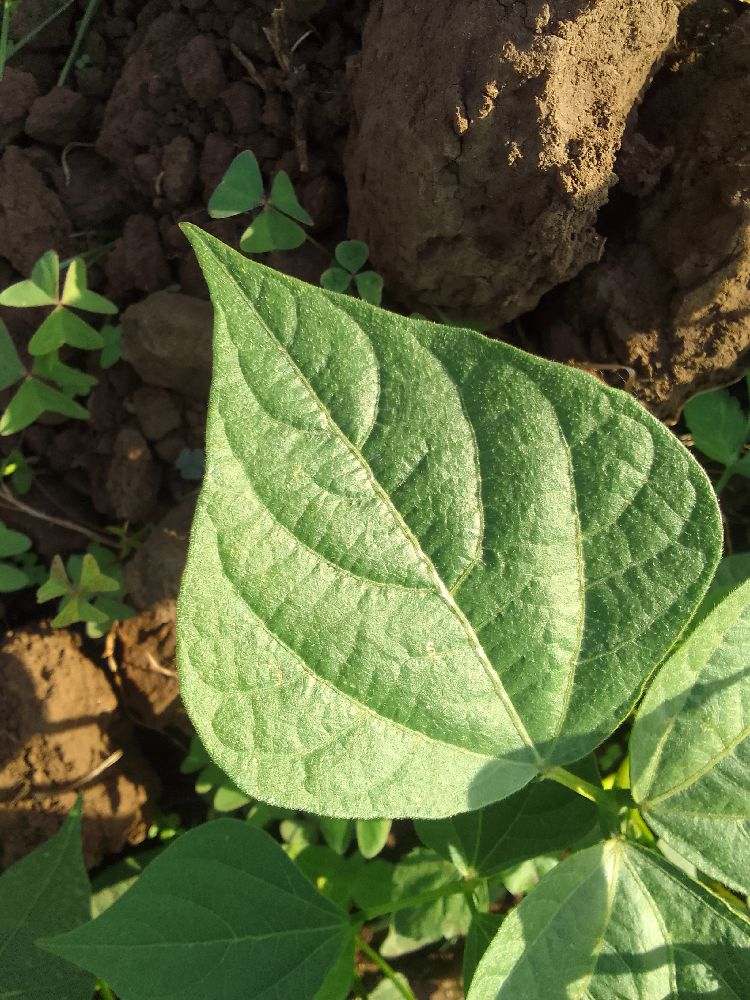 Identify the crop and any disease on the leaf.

common bean, healthy
